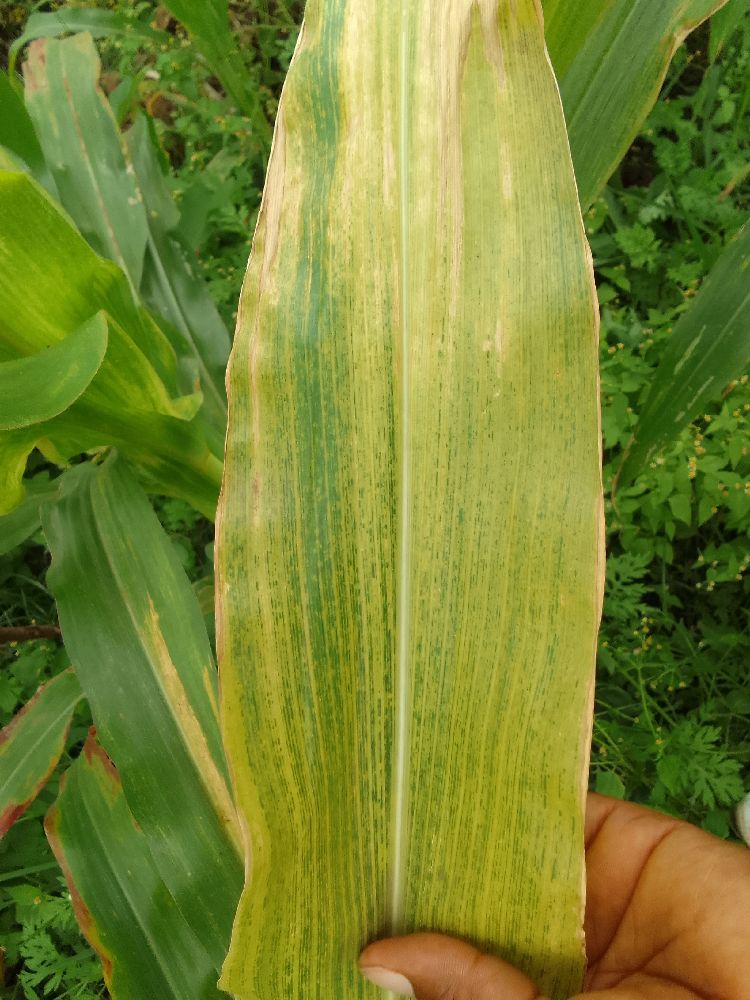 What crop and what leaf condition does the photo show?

maize, maize lethal necrosis
